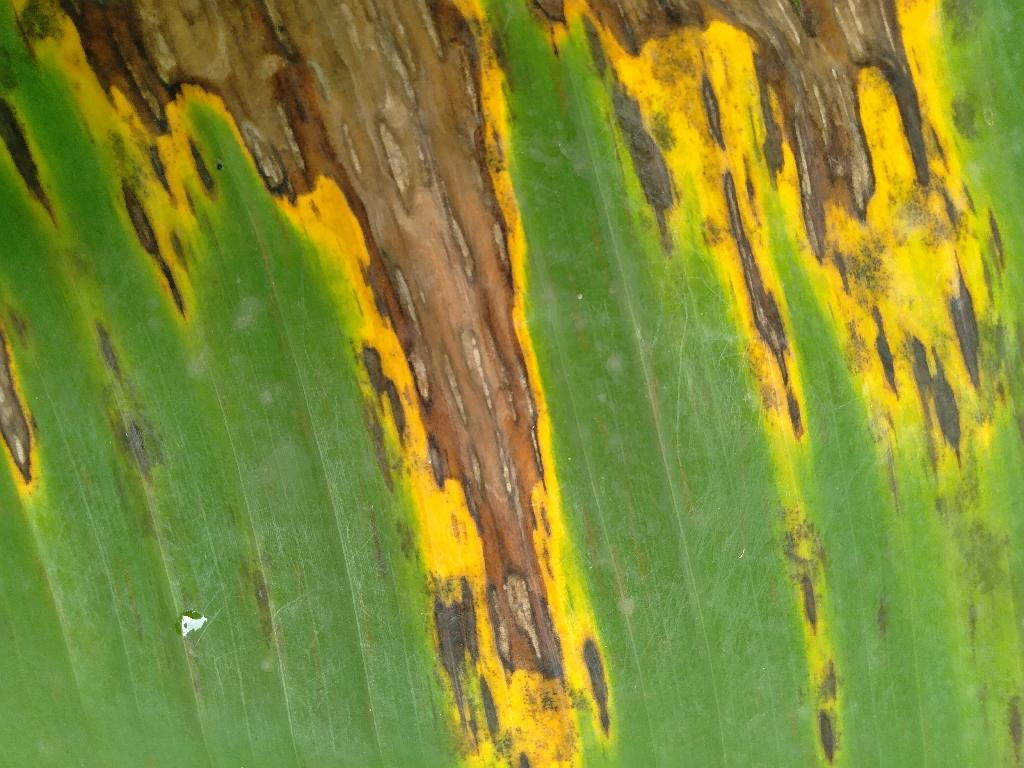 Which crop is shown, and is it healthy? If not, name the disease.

banana, black sigatoka
